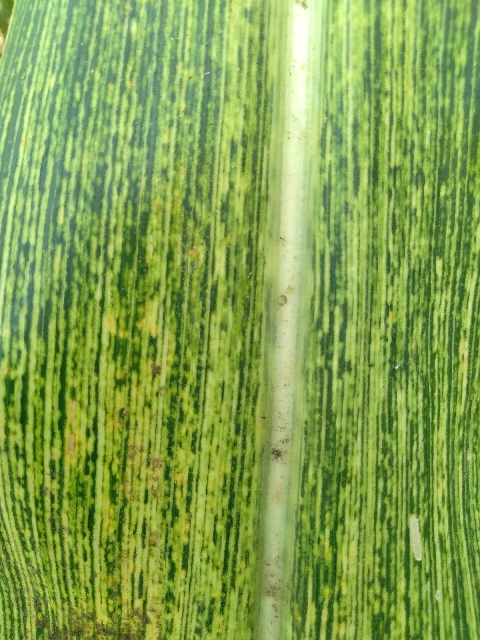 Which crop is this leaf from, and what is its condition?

maize, maize streak virus
